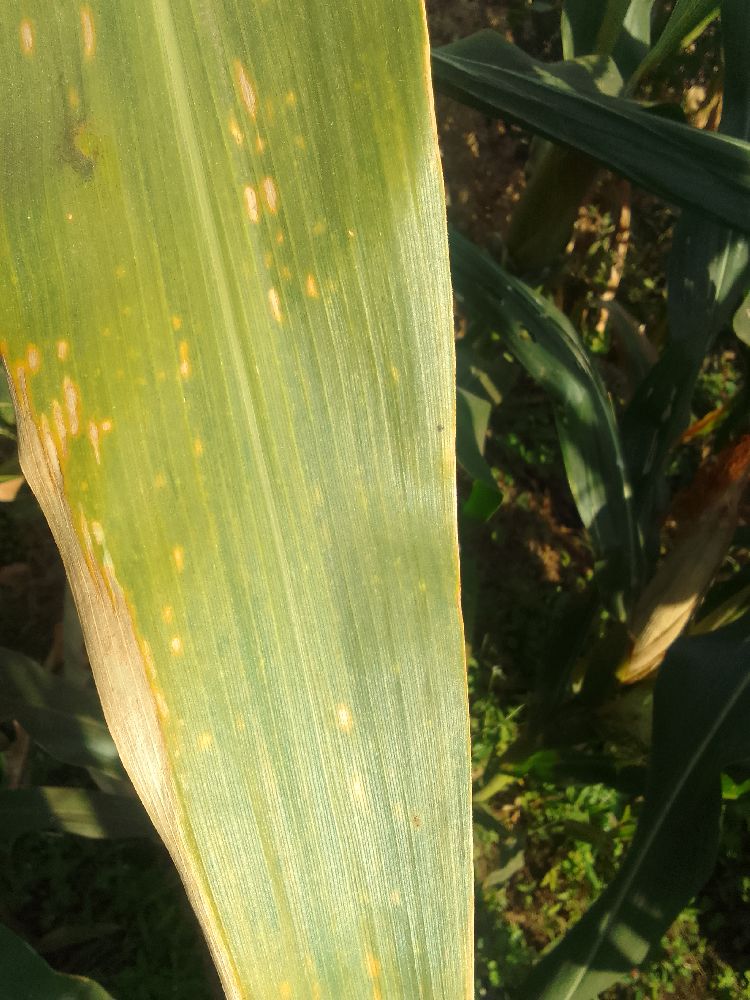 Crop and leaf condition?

maize, maize lethal necrosis
